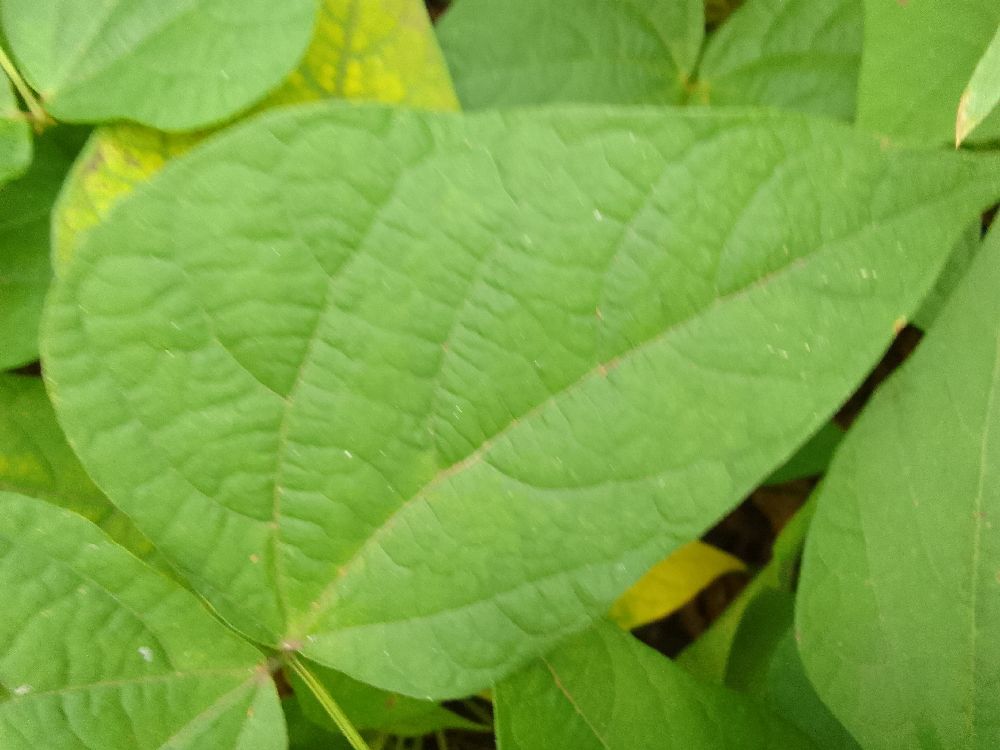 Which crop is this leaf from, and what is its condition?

common bean, healthy
